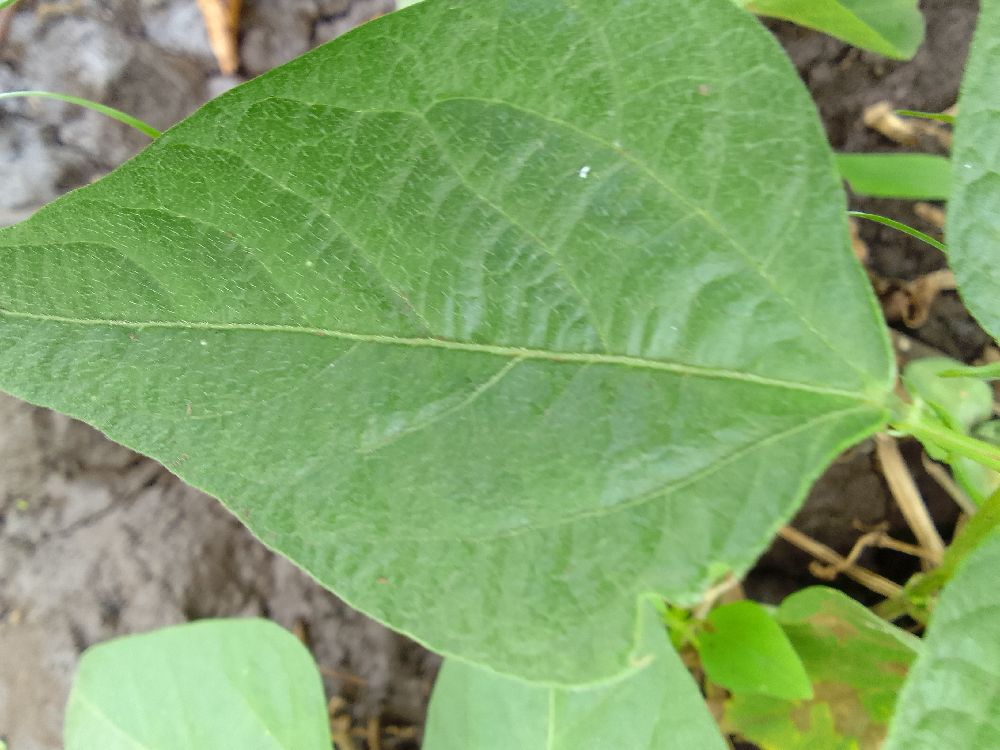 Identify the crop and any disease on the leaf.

common bean, healthy
